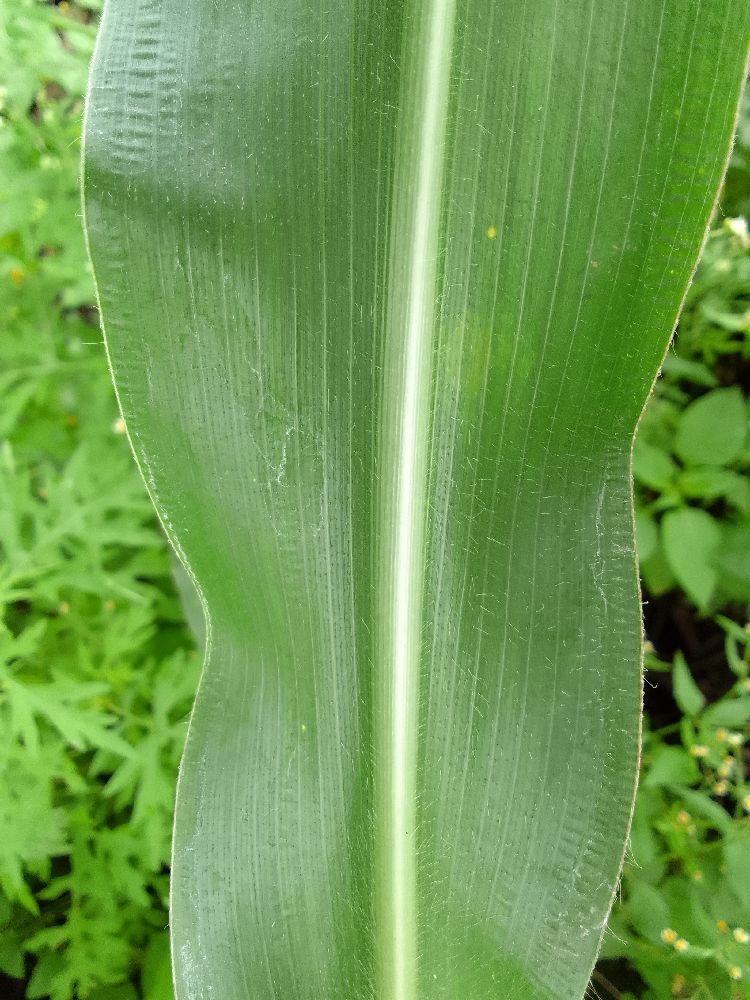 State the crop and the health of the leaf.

maize, healthy
